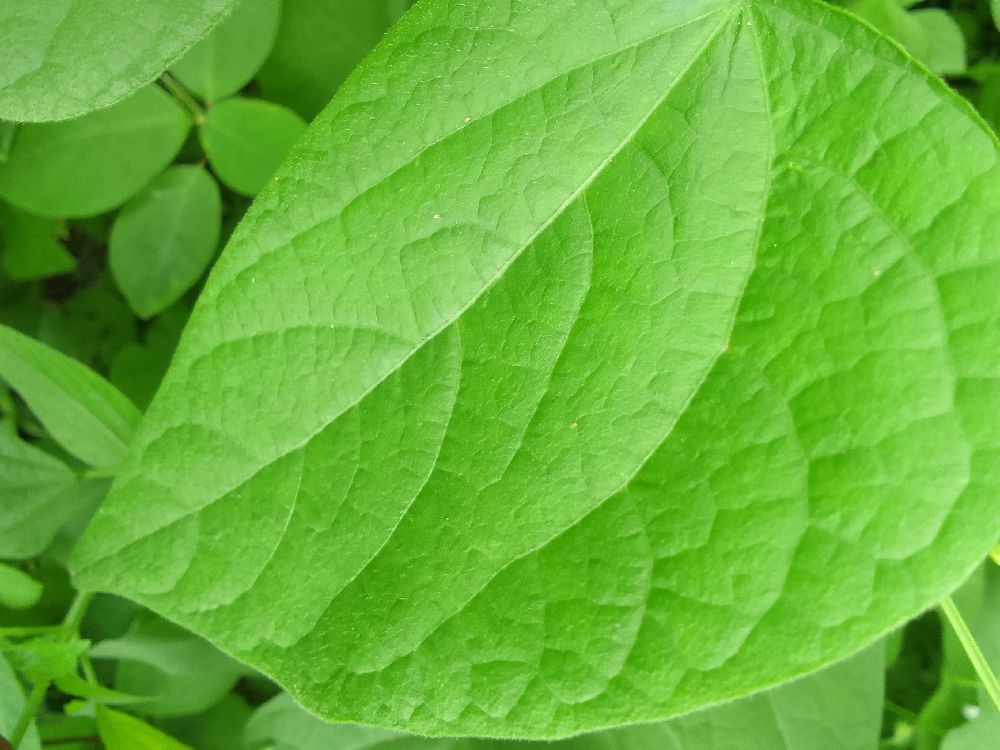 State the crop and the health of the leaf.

common bean, healthy
